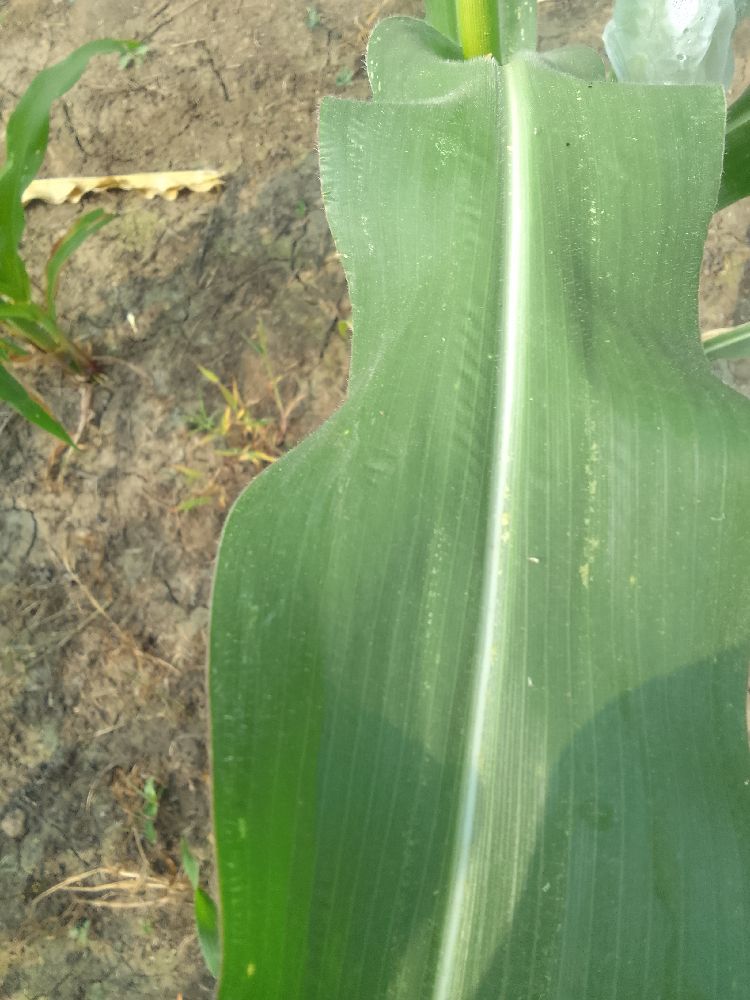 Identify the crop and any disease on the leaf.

maize, healthy
